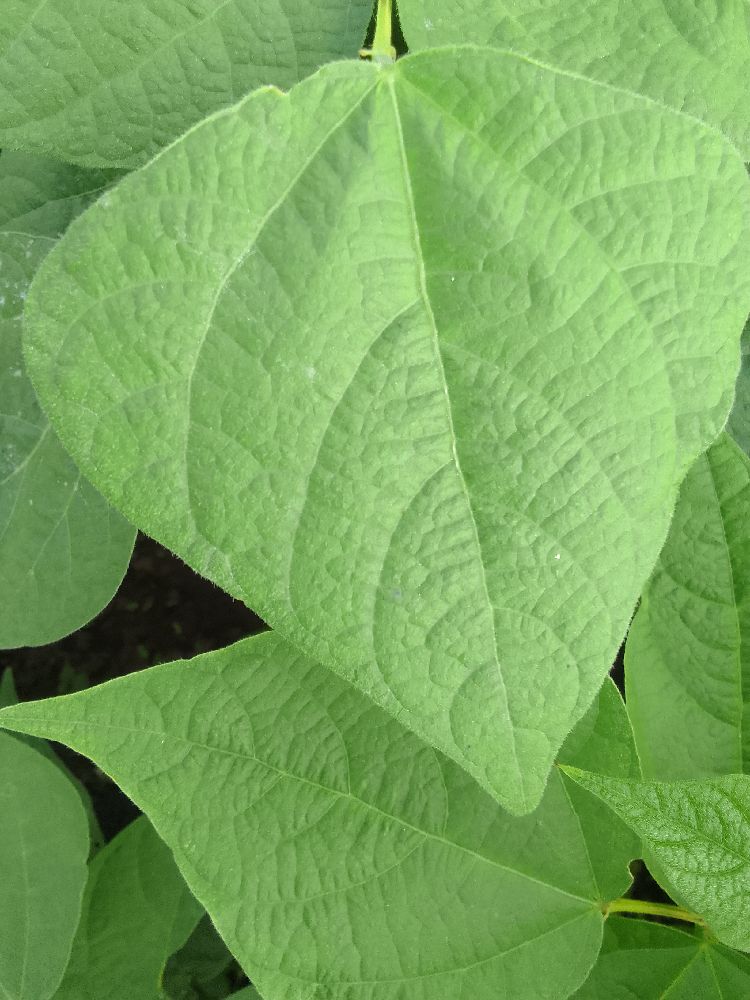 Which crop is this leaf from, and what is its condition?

common bean, healthy
